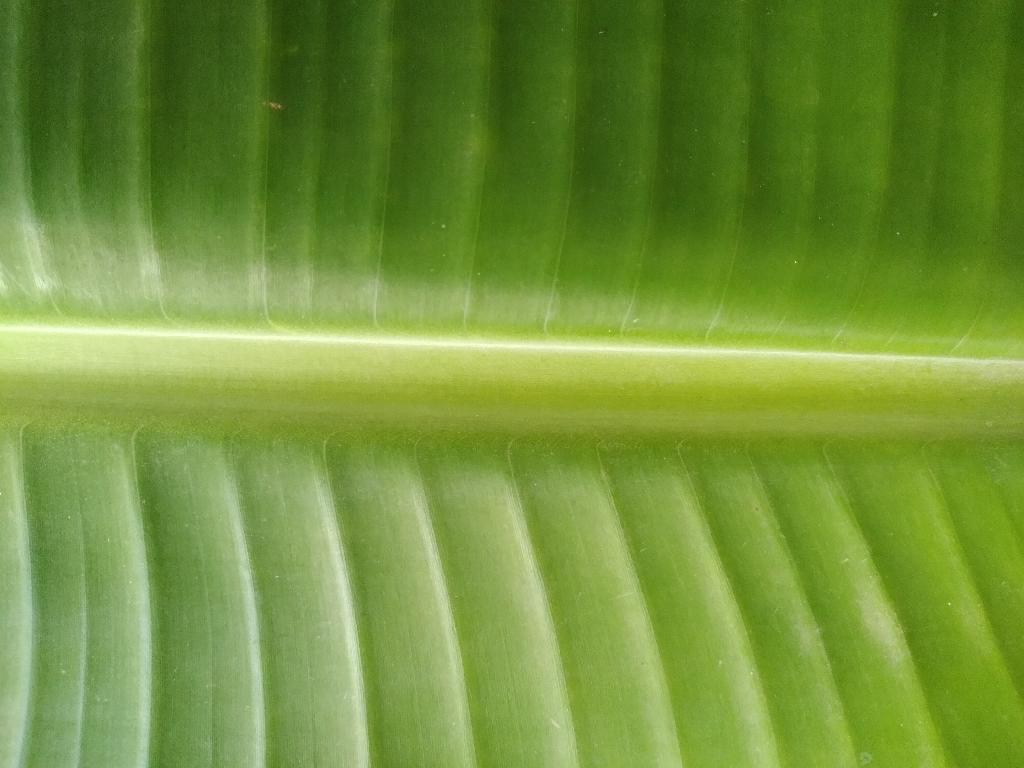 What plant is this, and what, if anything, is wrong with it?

banana, healthy
